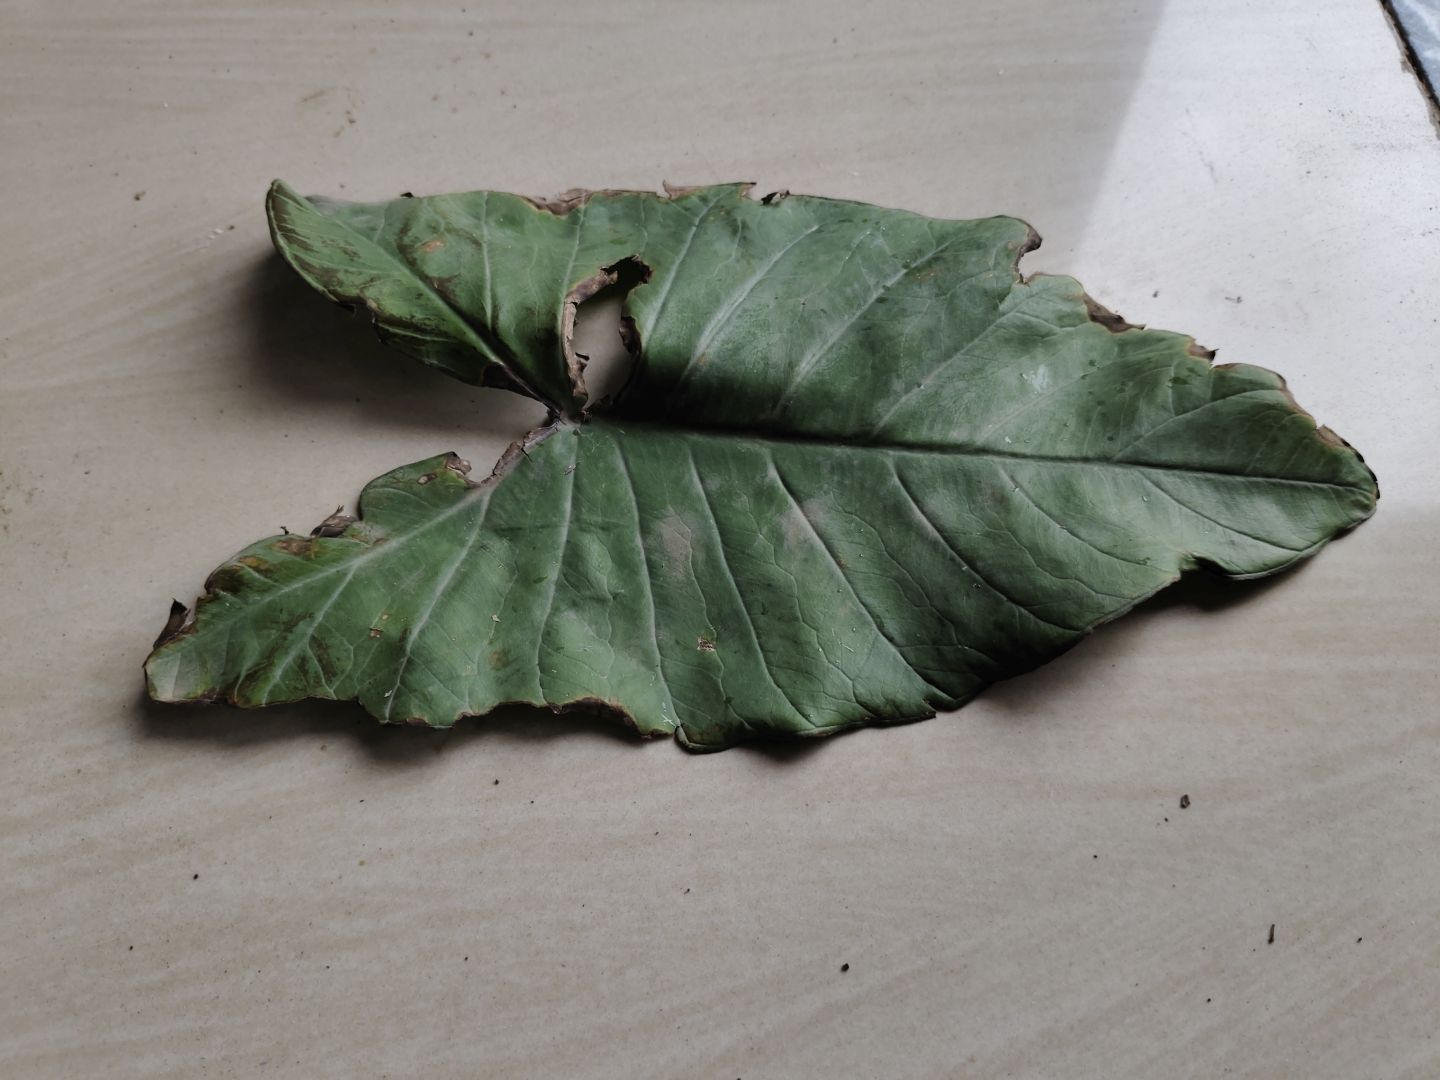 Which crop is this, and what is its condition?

taro, leaf blight
